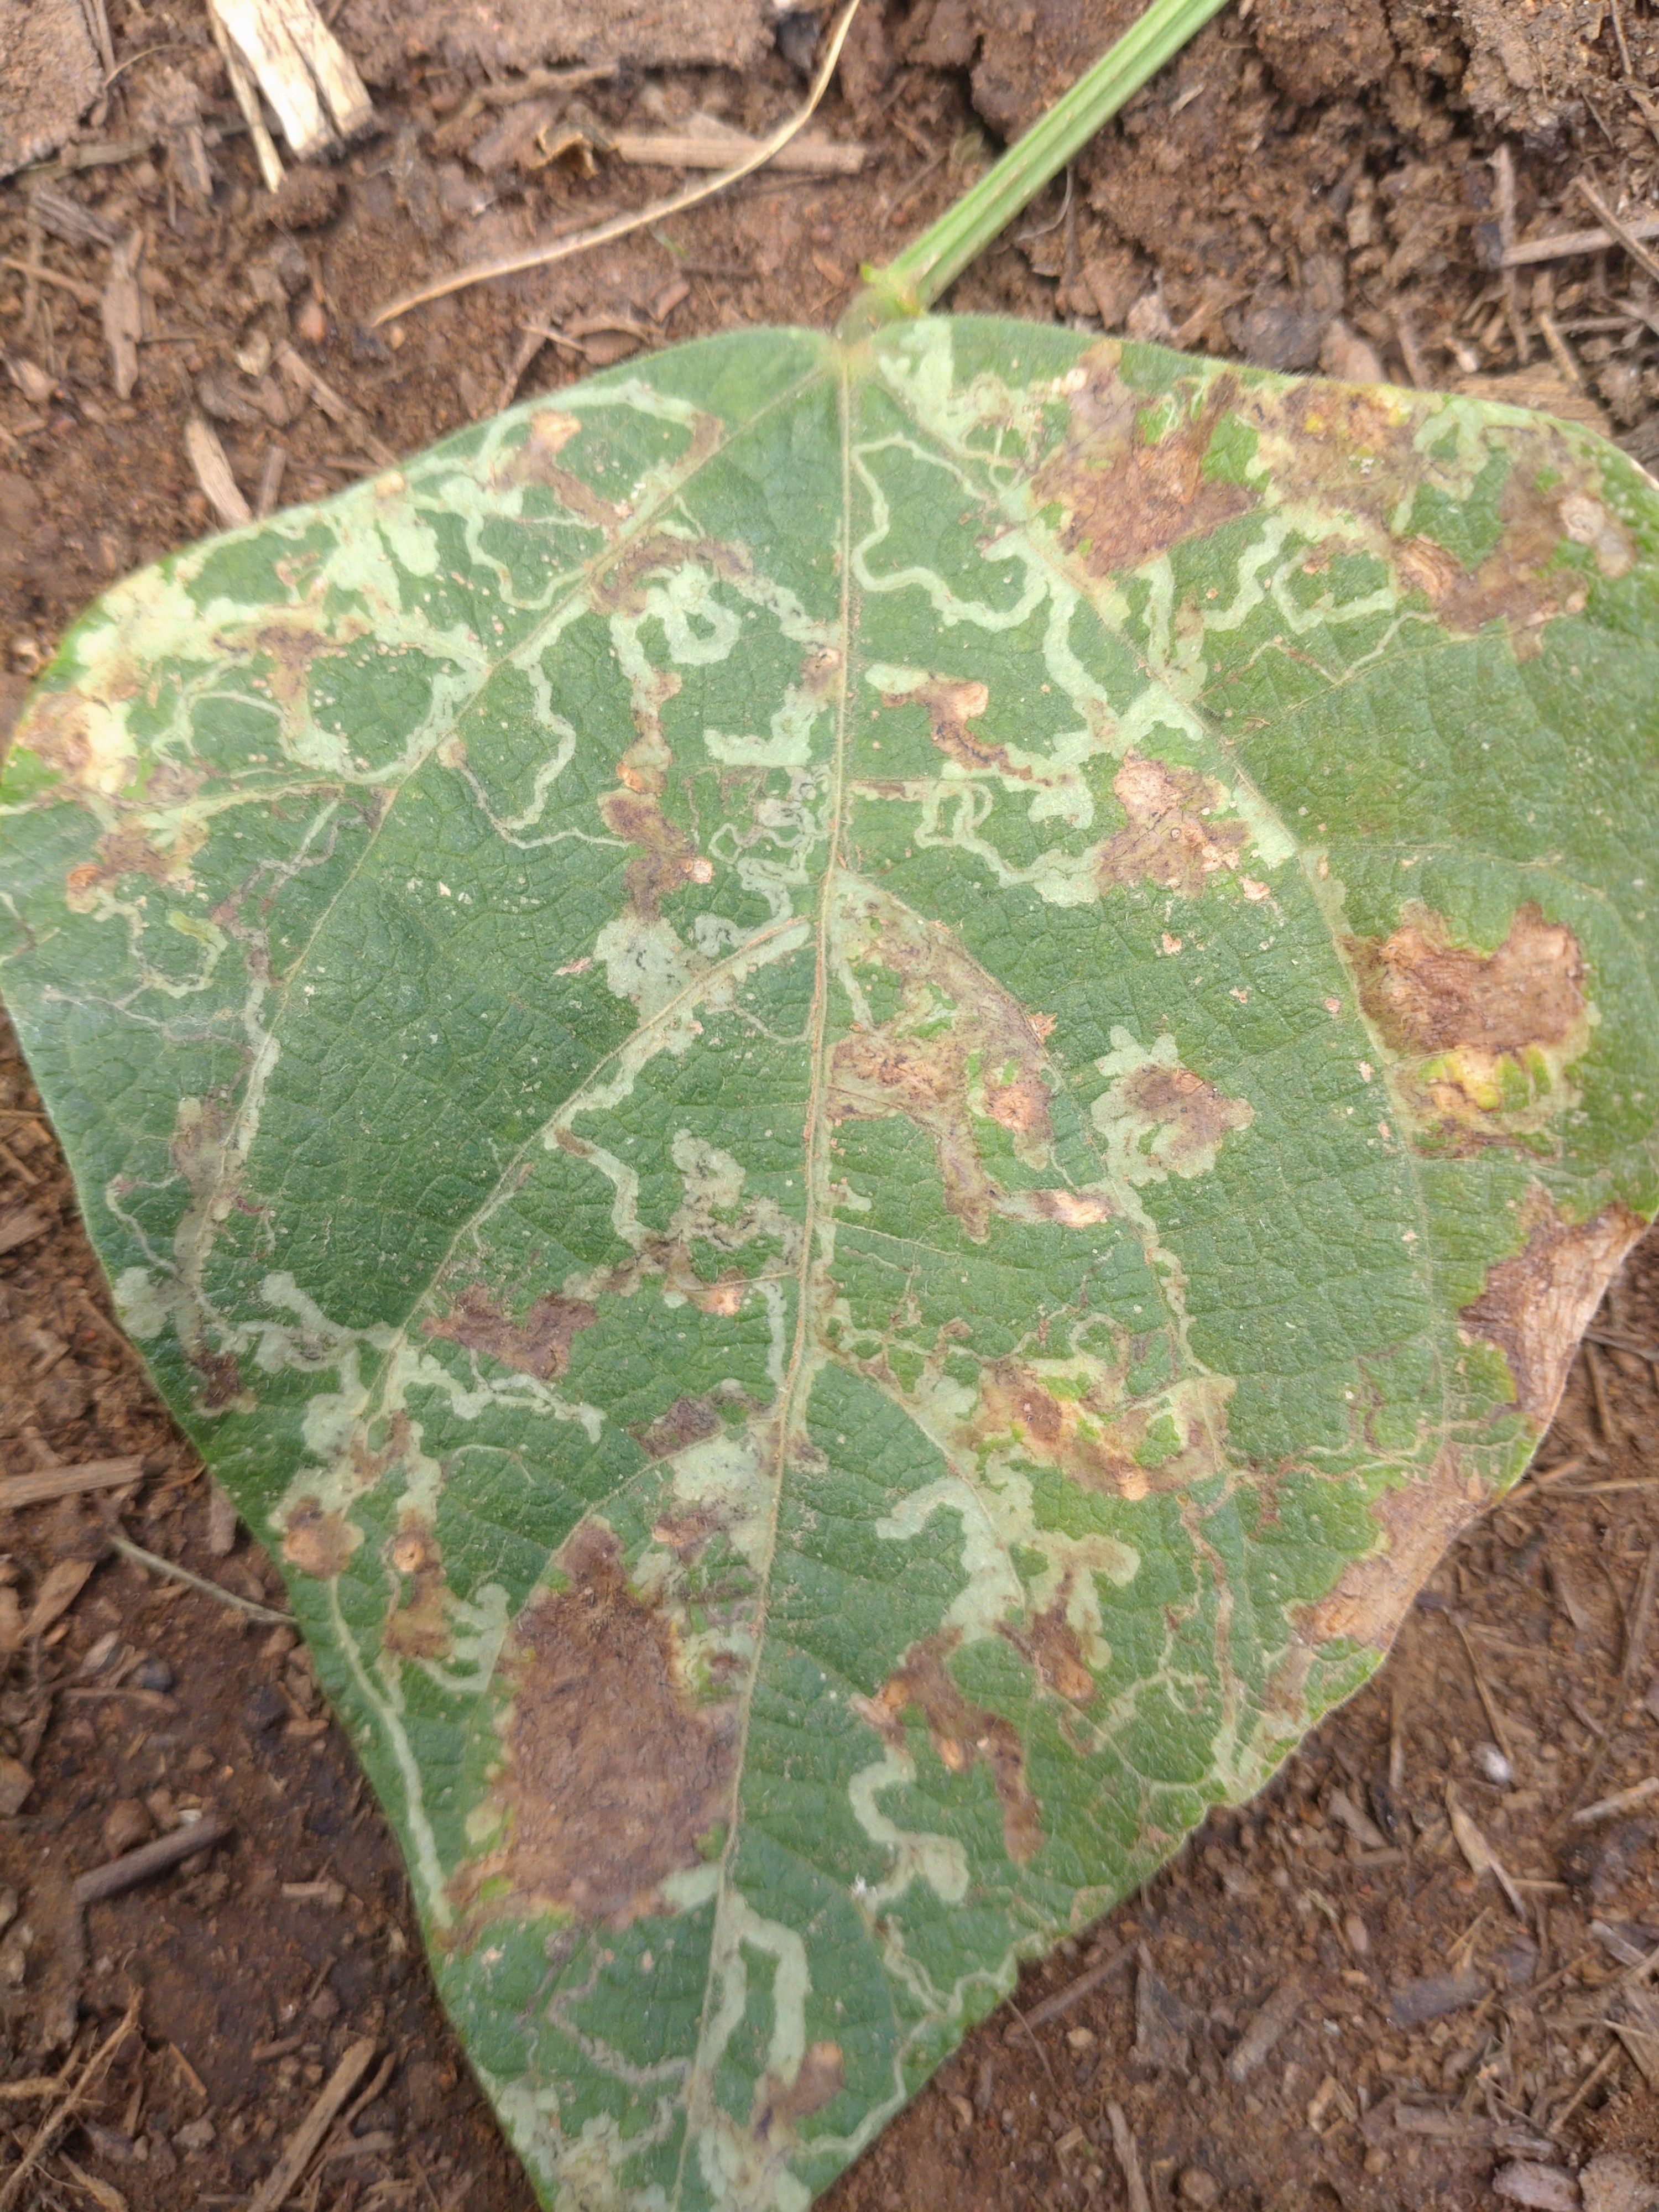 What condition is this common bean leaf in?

anthracnose
